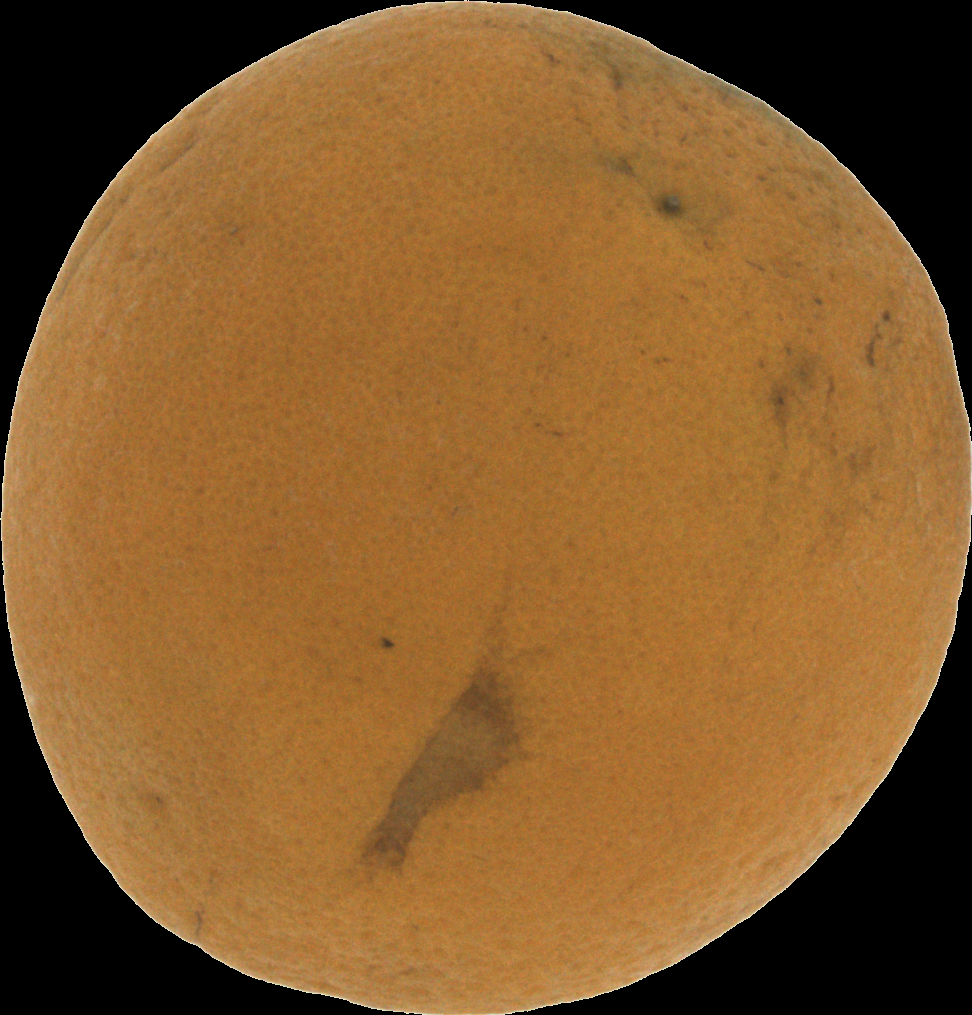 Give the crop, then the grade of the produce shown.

orange, bad
